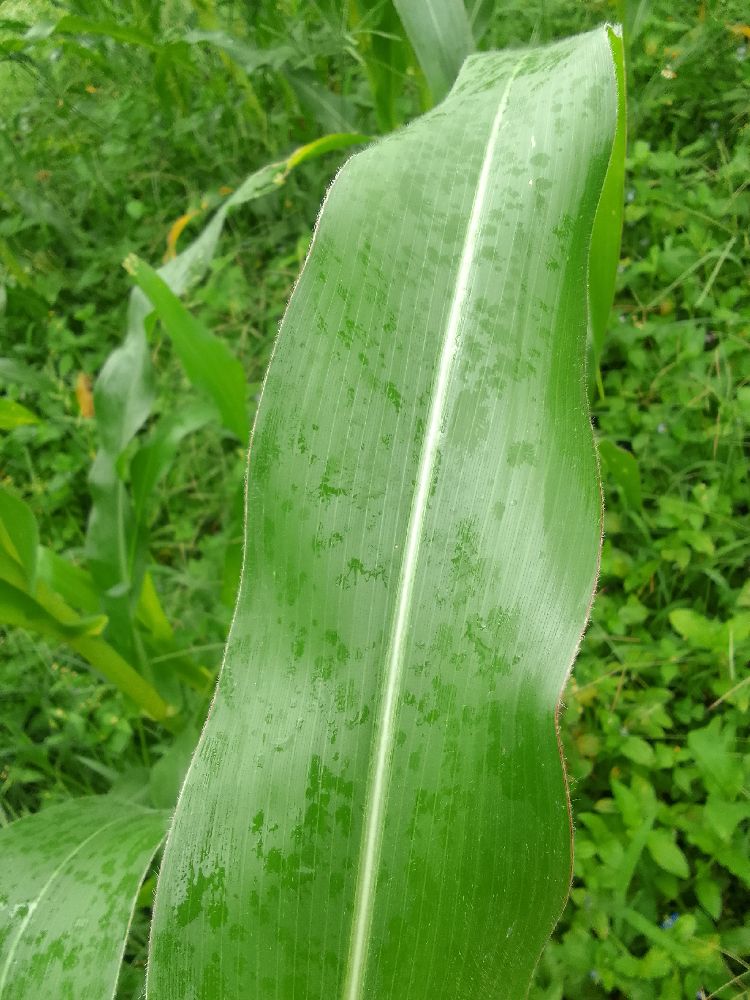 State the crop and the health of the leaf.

maize, healthy
